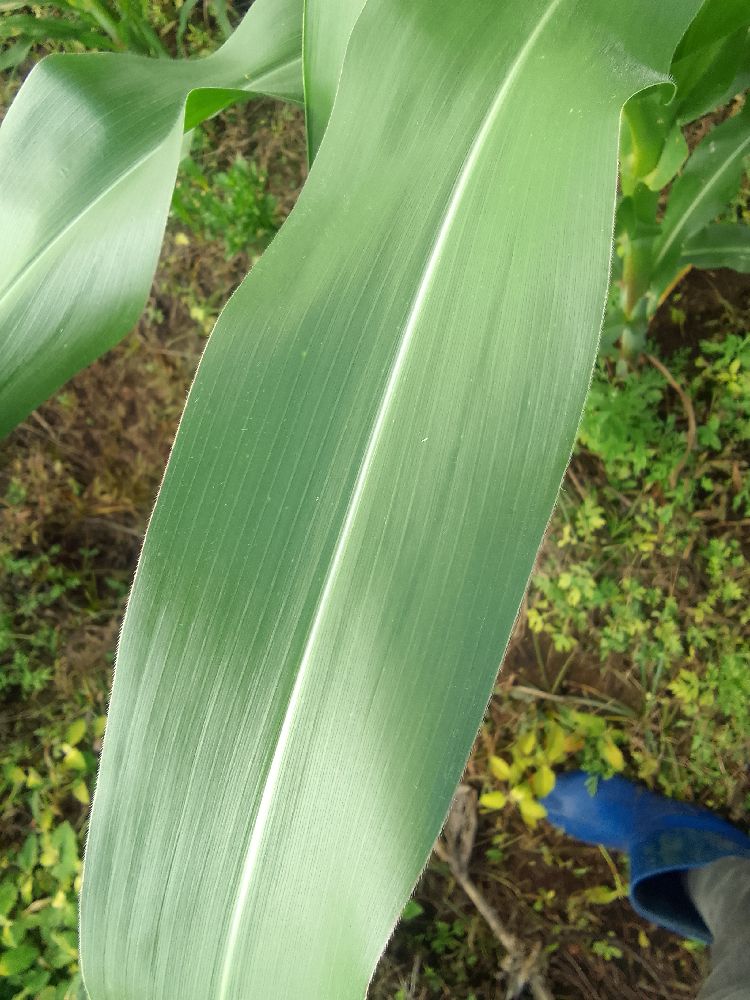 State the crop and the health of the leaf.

maize, healthy
